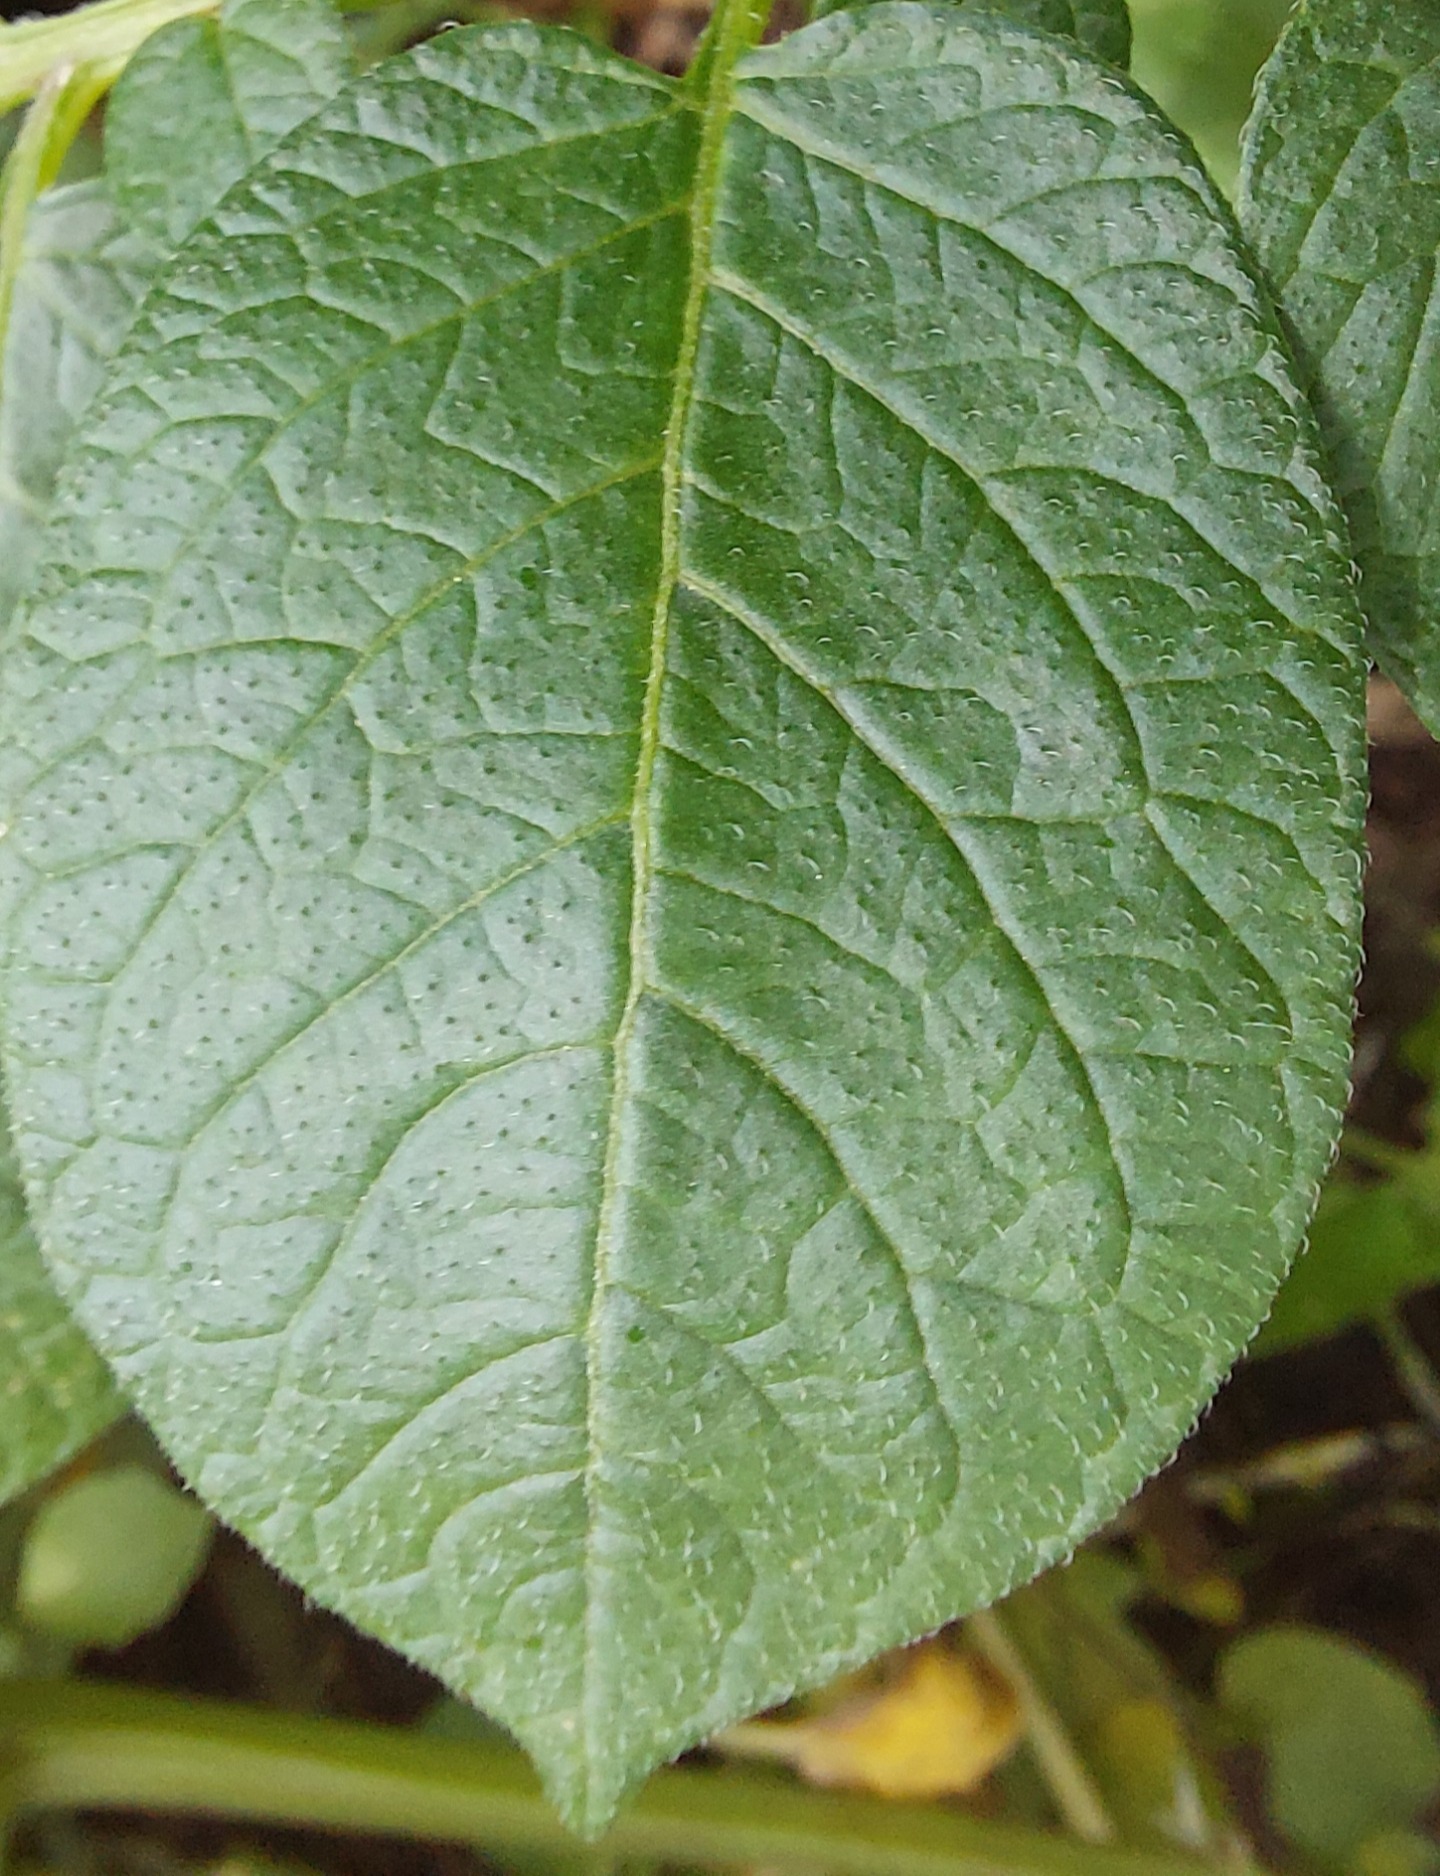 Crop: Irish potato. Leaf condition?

healthy
